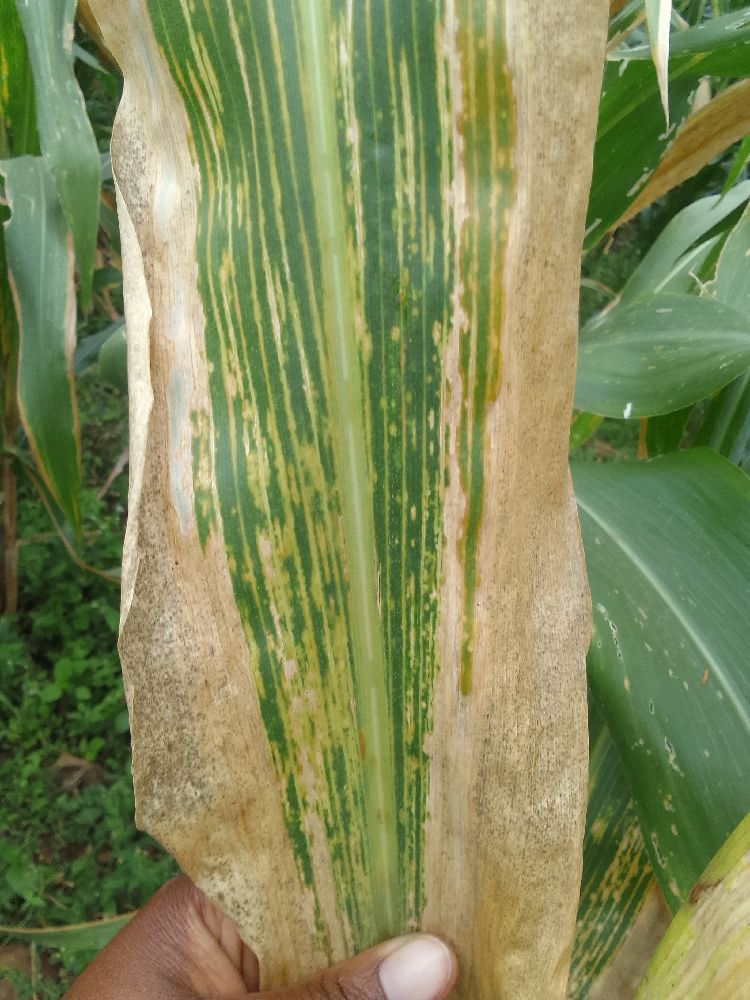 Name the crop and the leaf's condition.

maize, maize lethal necrosis
